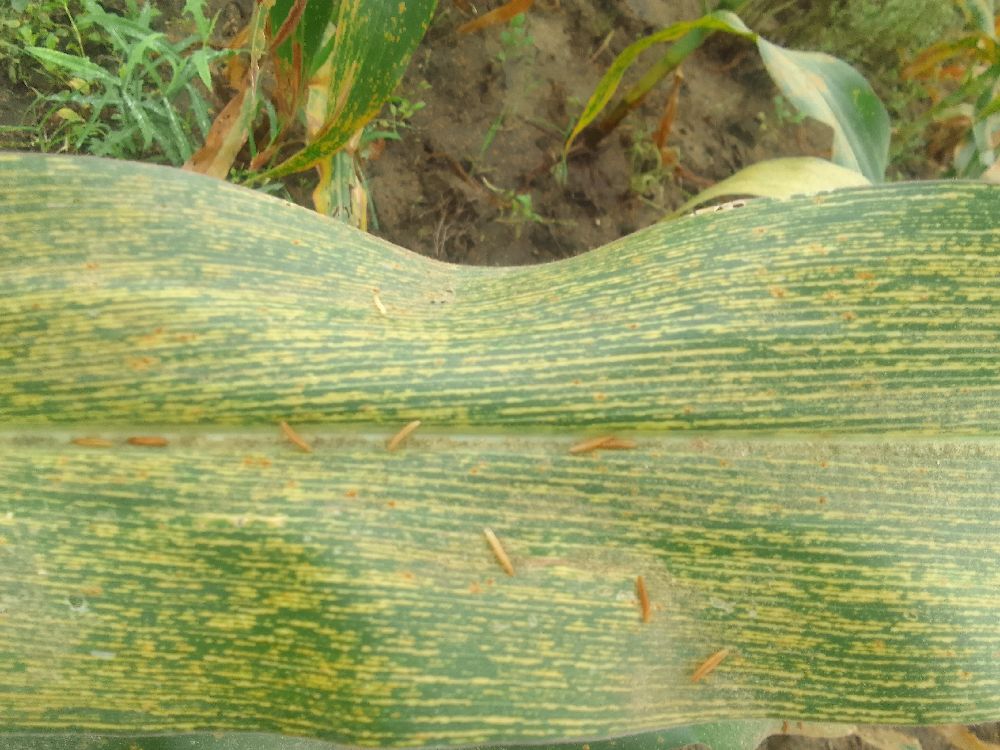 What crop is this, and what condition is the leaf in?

maize, maize streak virus
